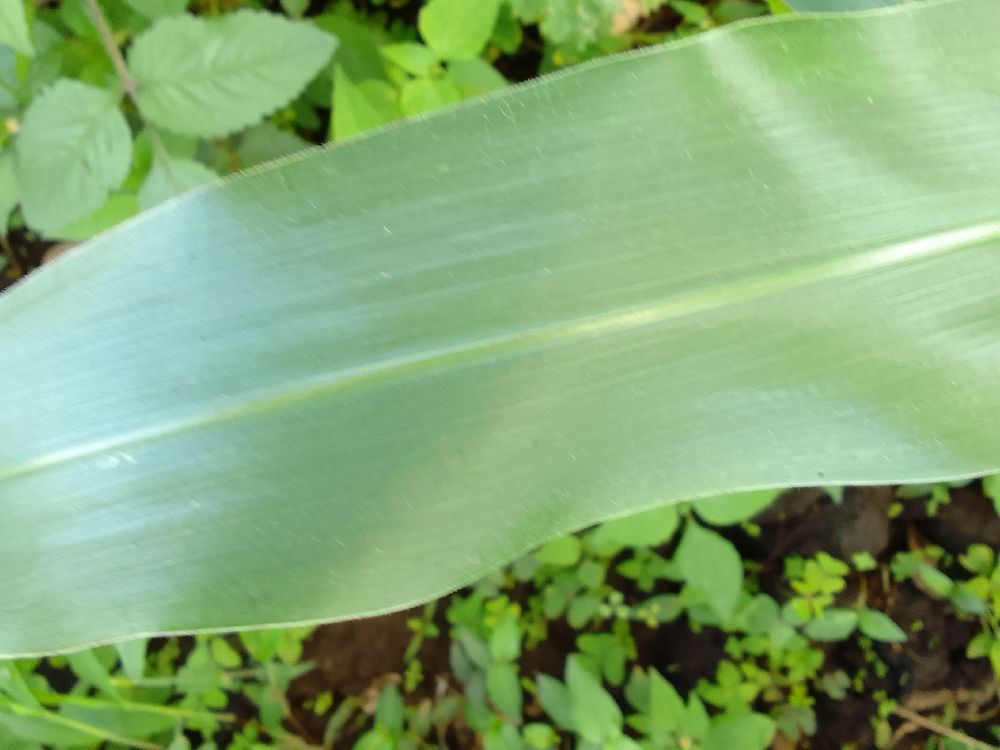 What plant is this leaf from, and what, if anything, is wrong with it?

maize, healthy
